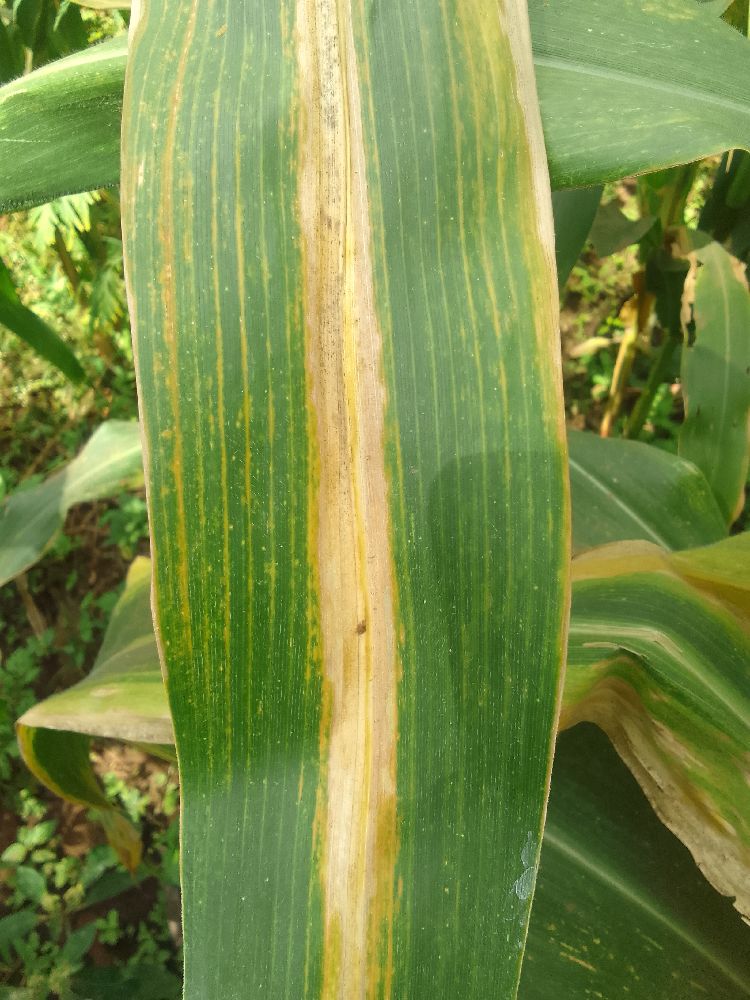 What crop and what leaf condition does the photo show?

maize, maize lethal necrosis
